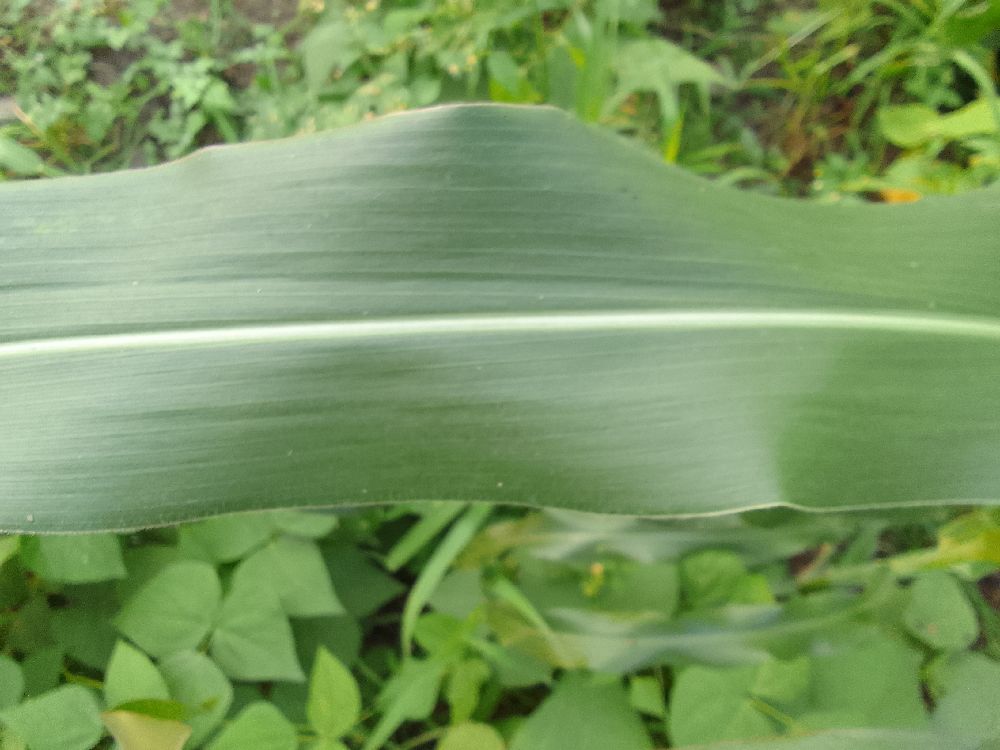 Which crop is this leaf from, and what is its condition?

maize, healthy
